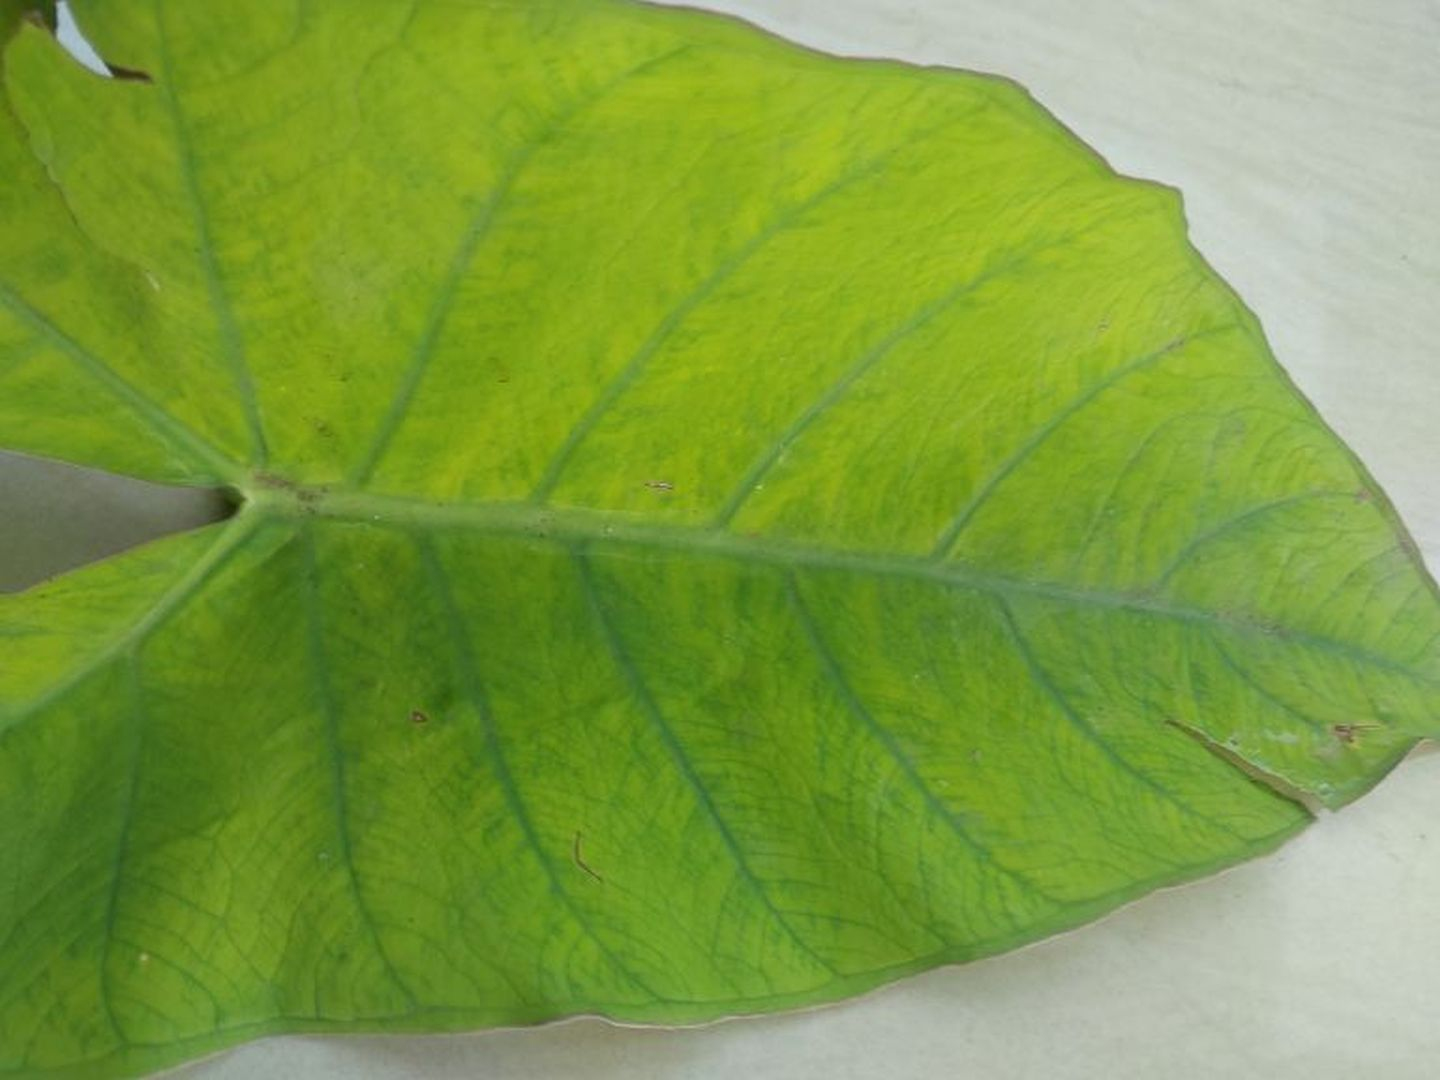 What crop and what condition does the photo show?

taro, mosaic
